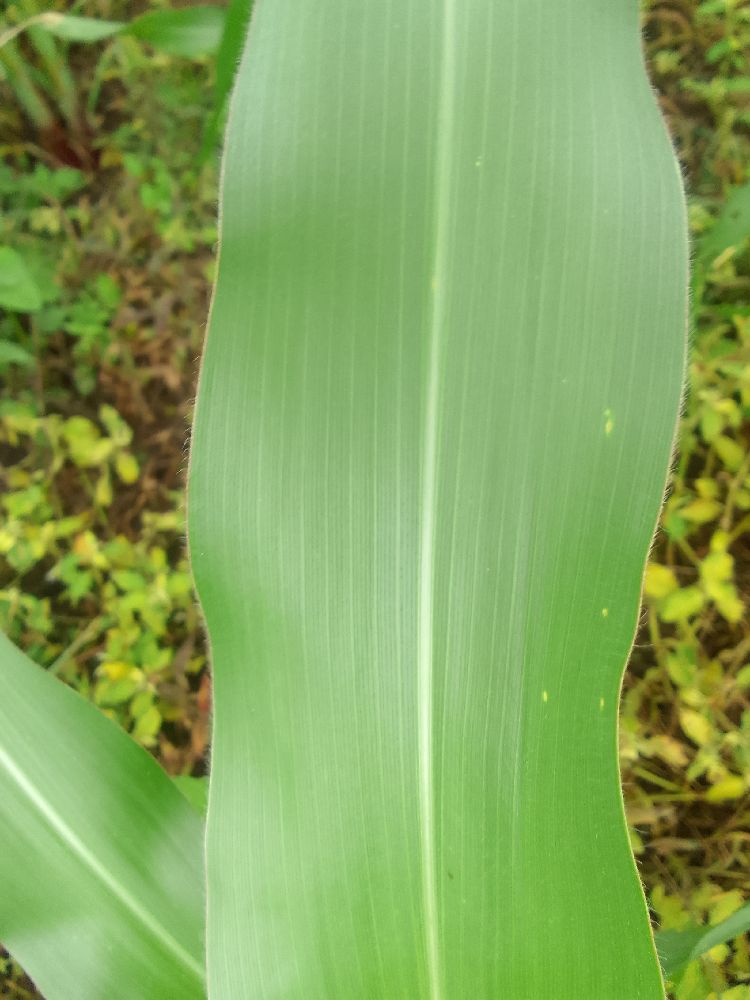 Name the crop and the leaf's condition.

maize, healthy
